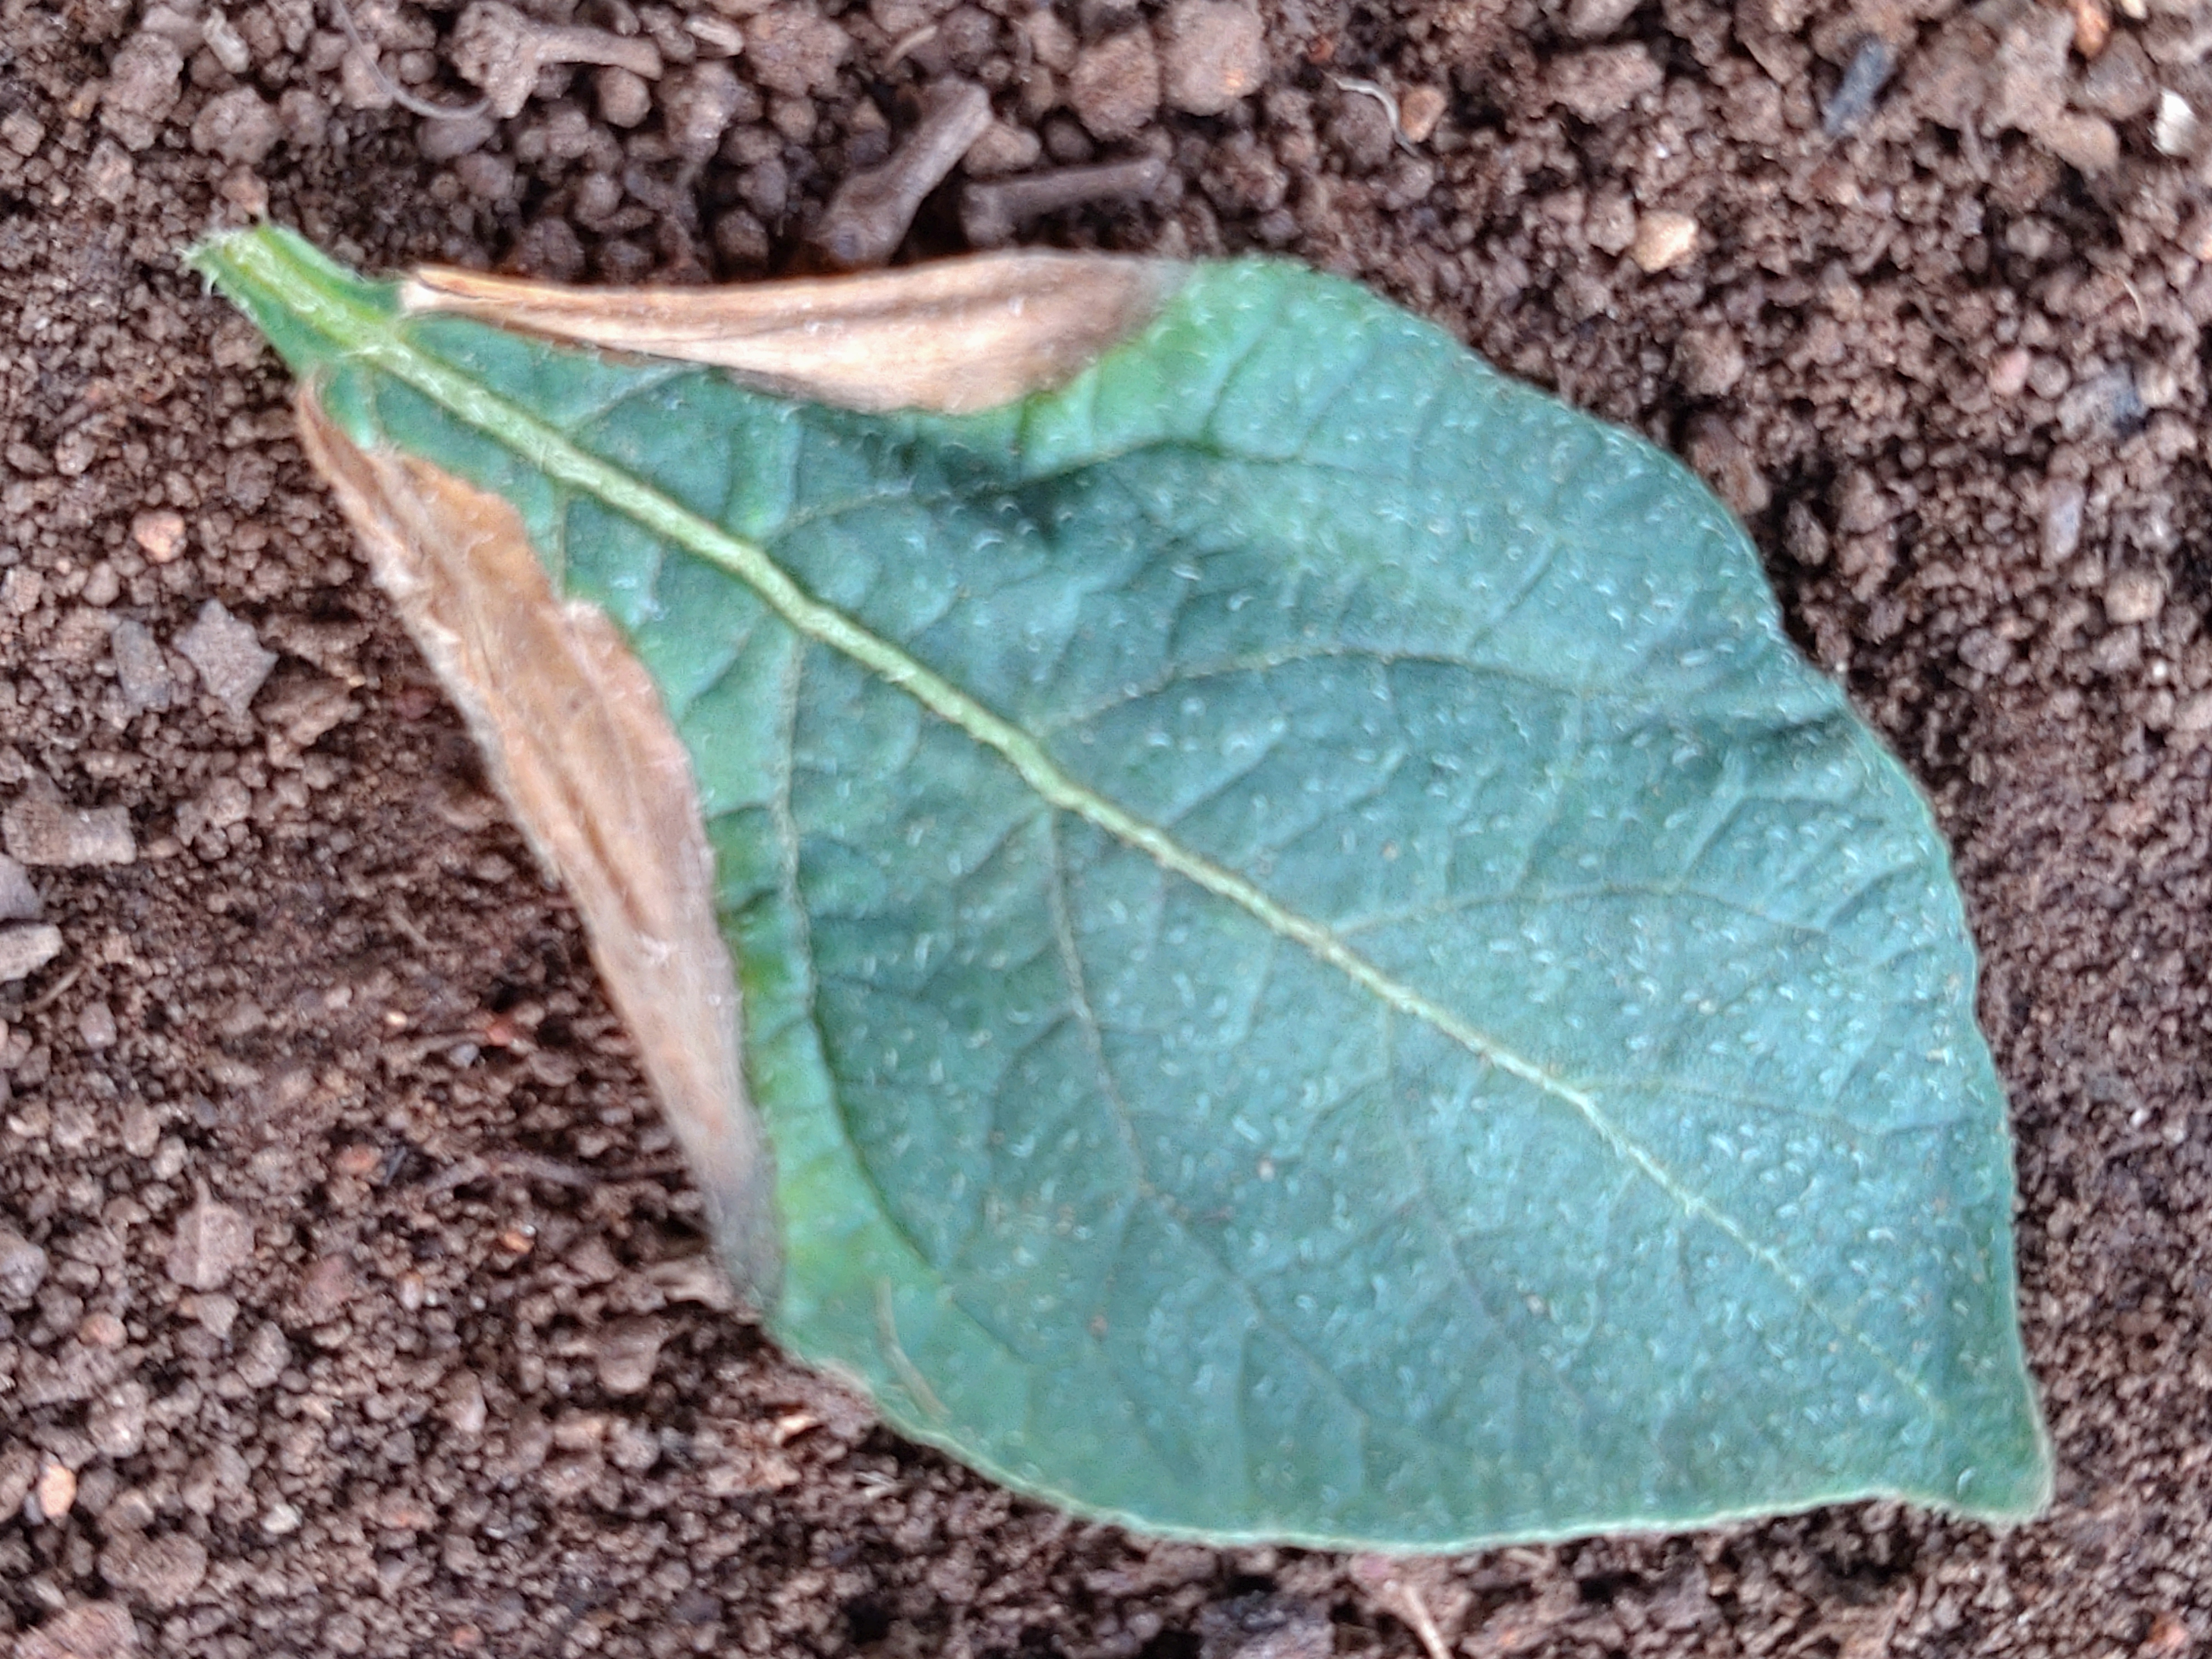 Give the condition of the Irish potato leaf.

early blight
